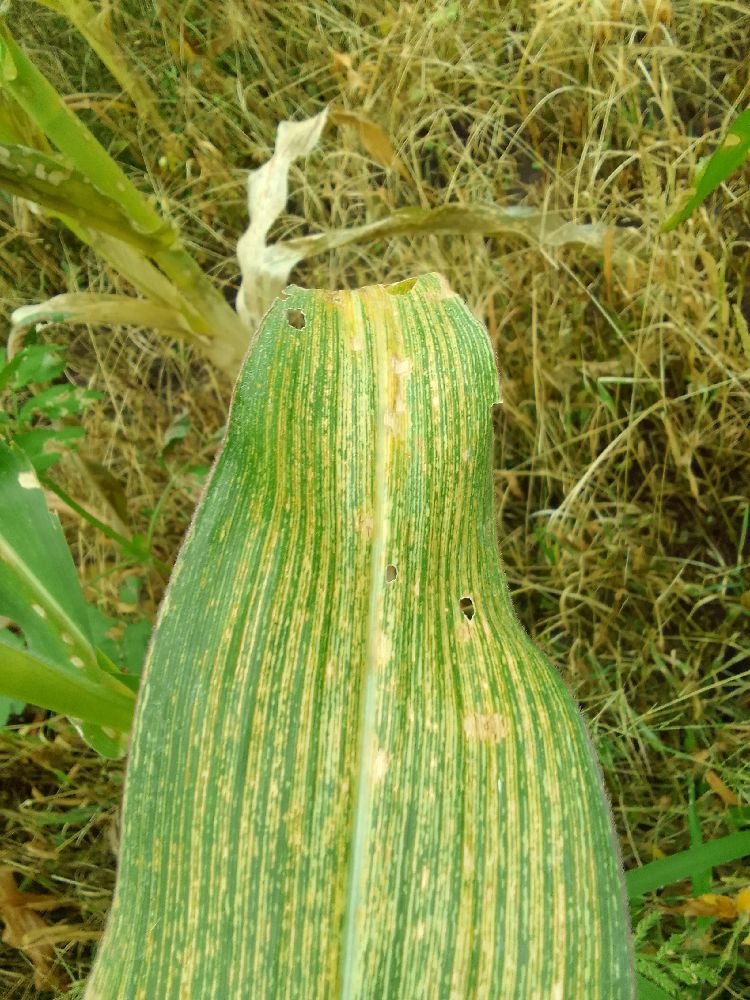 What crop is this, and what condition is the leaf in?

maize, maize streak virus
